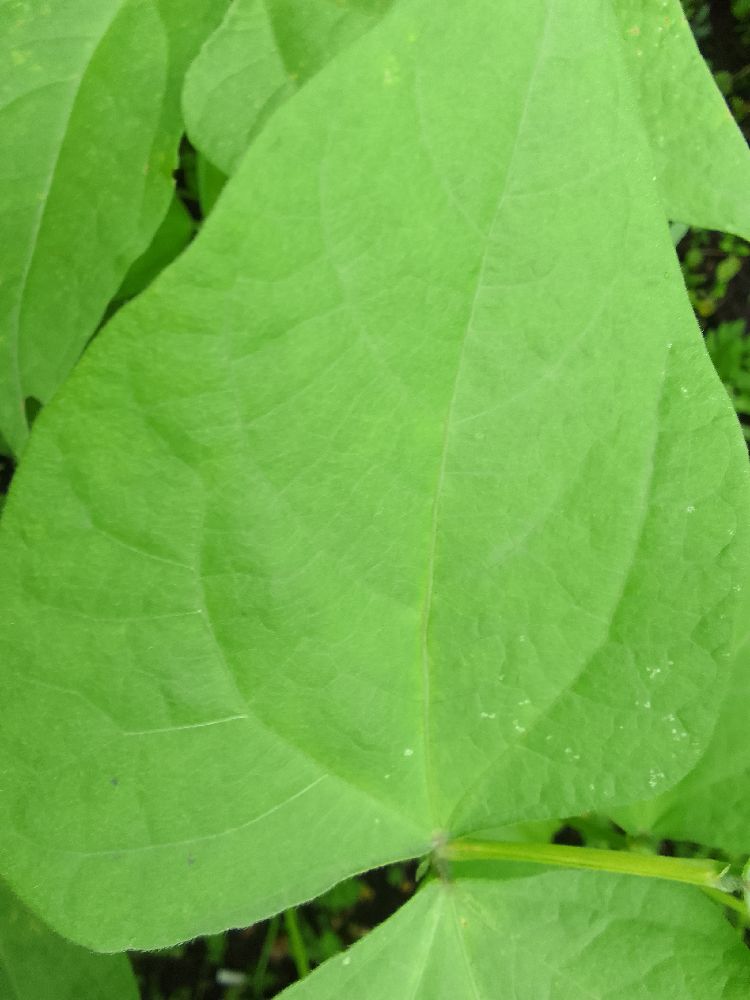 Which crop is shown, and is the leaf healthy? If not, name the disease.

common bean, healthy
